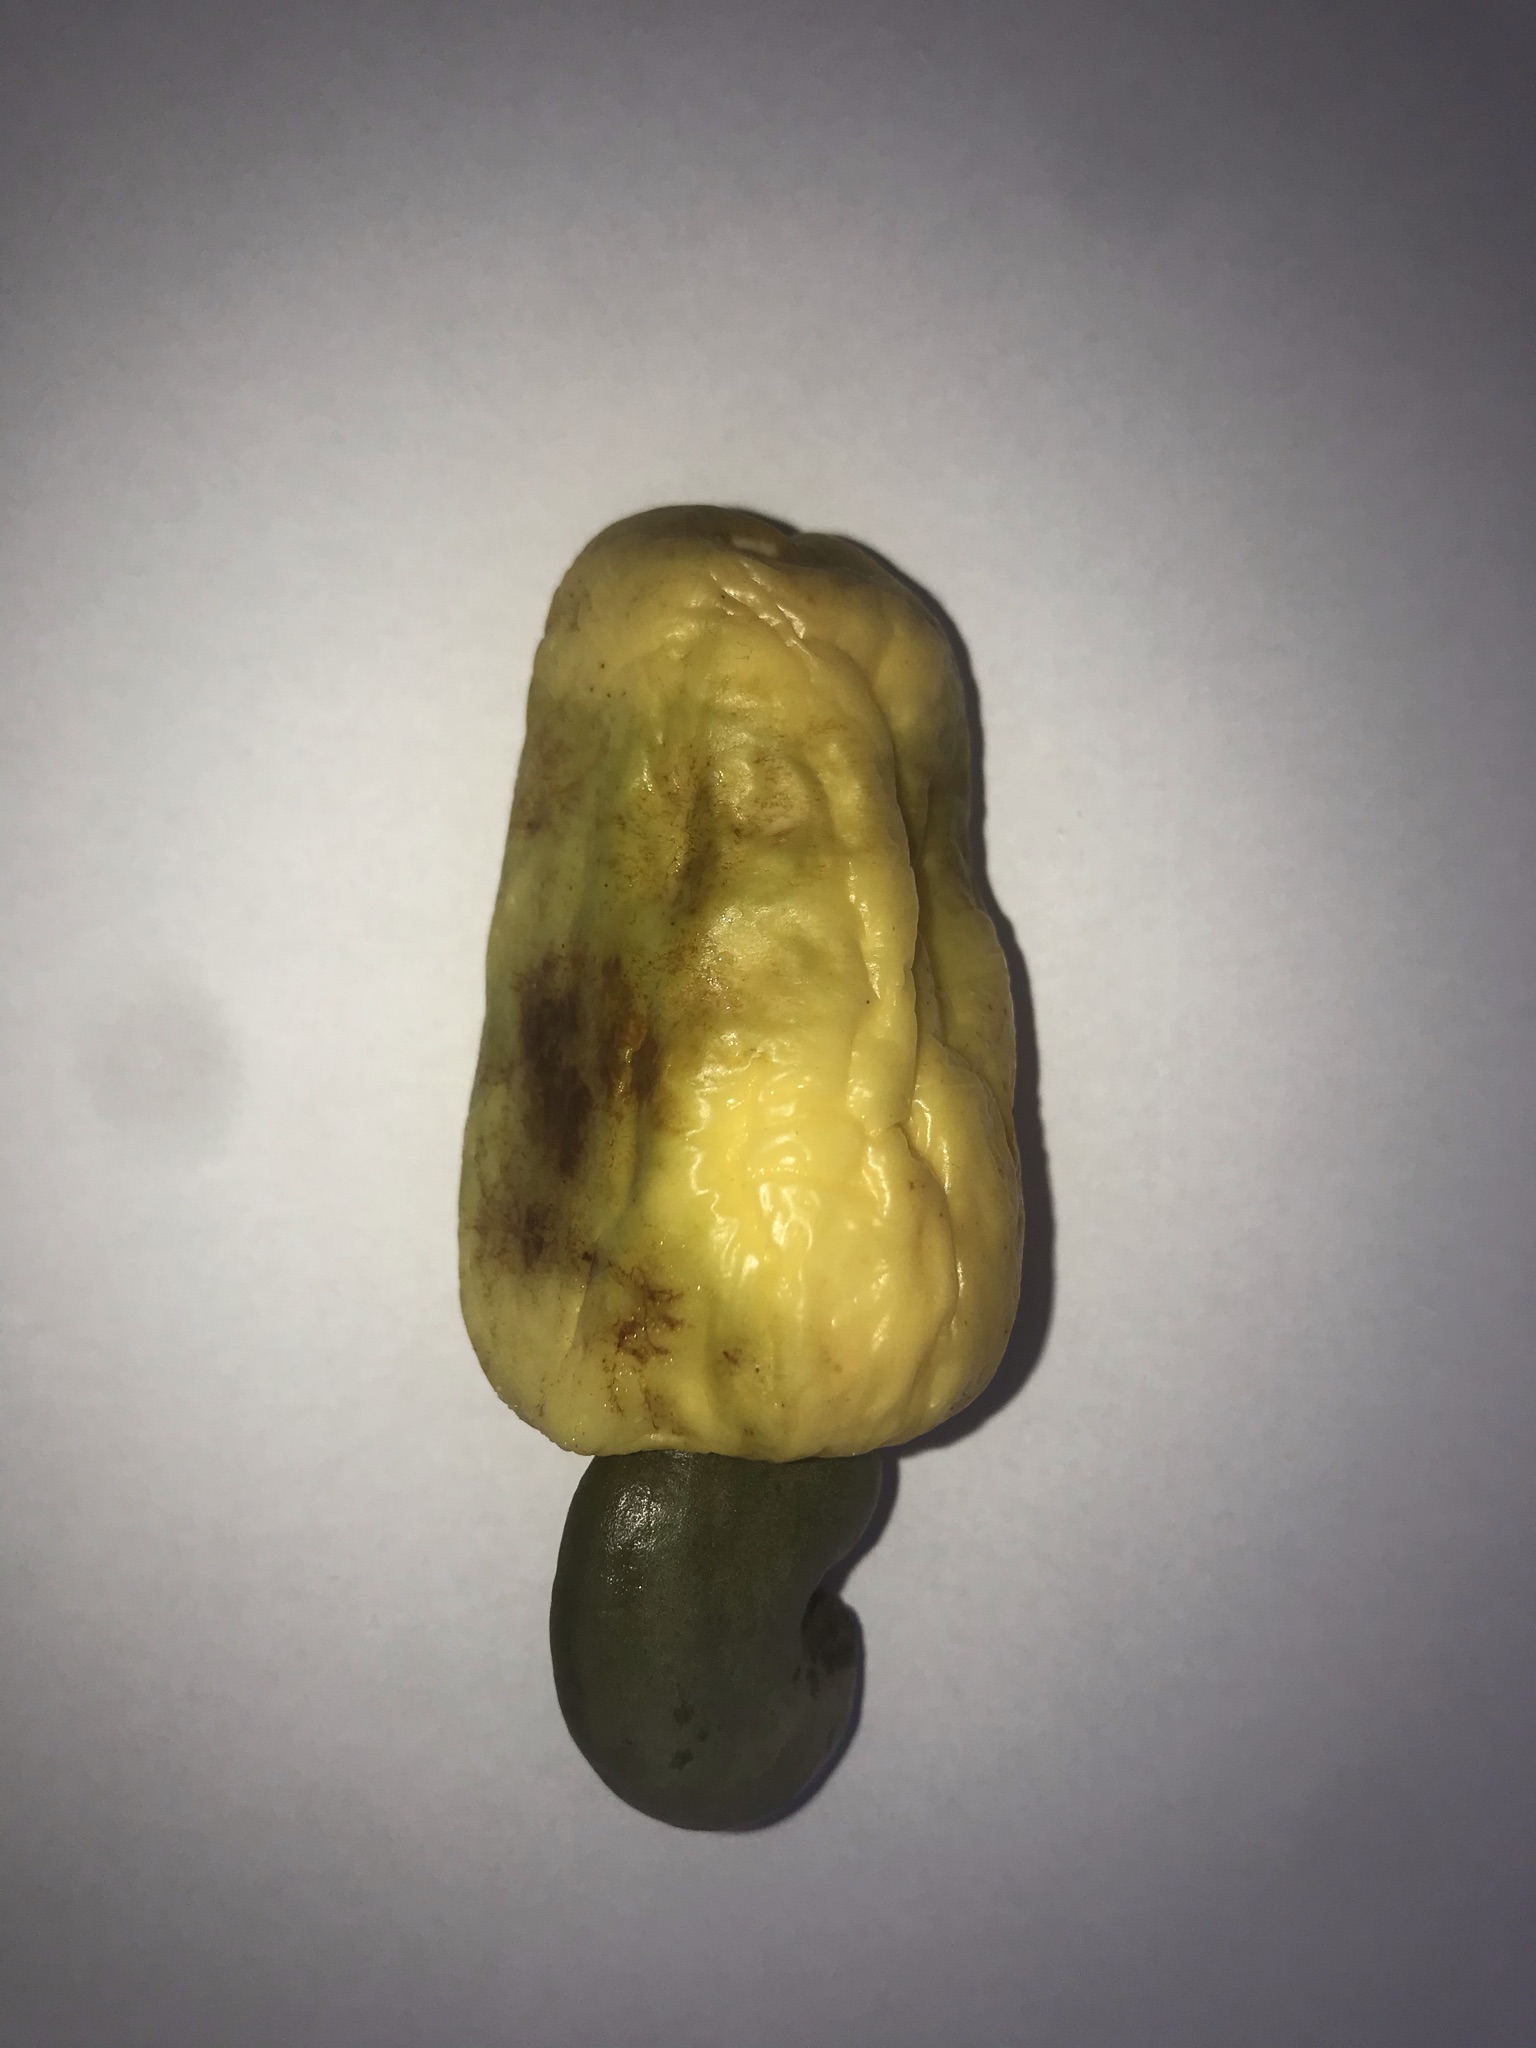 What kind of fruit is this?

caju amarelo
